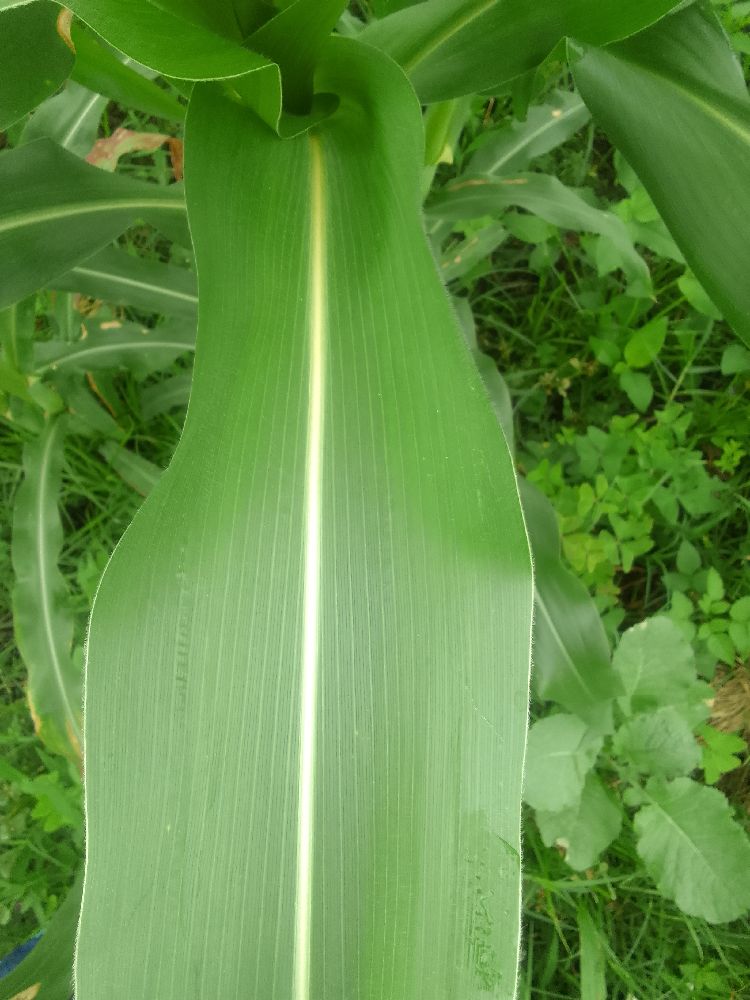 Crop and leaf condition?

maize, healthy
